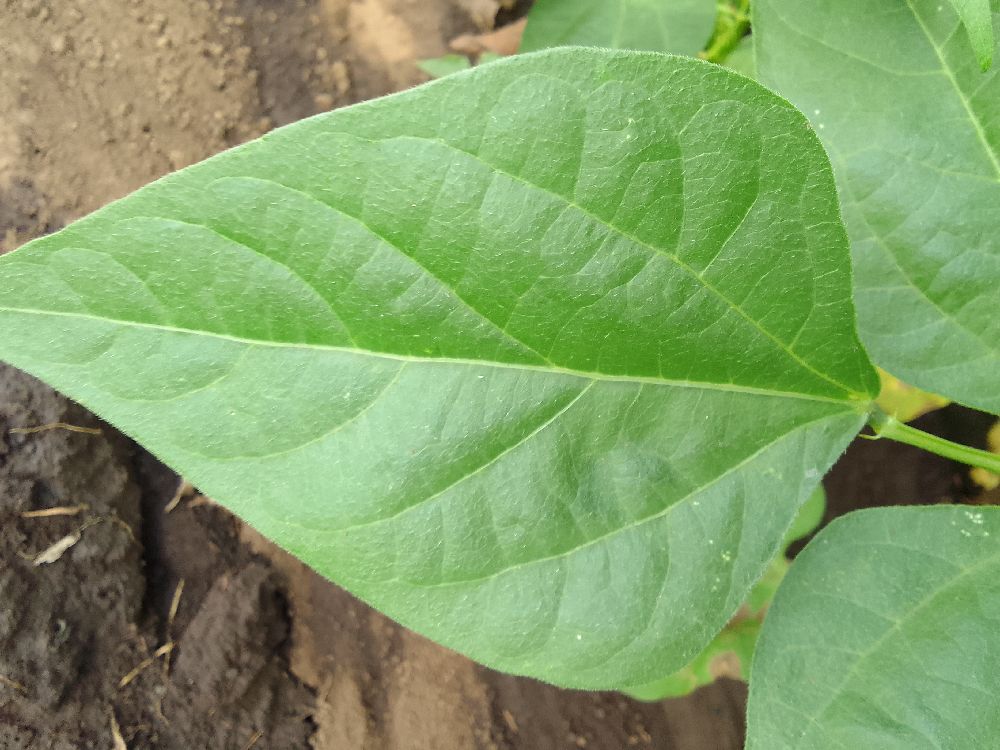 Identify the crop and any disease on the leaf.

common bean, healthy
